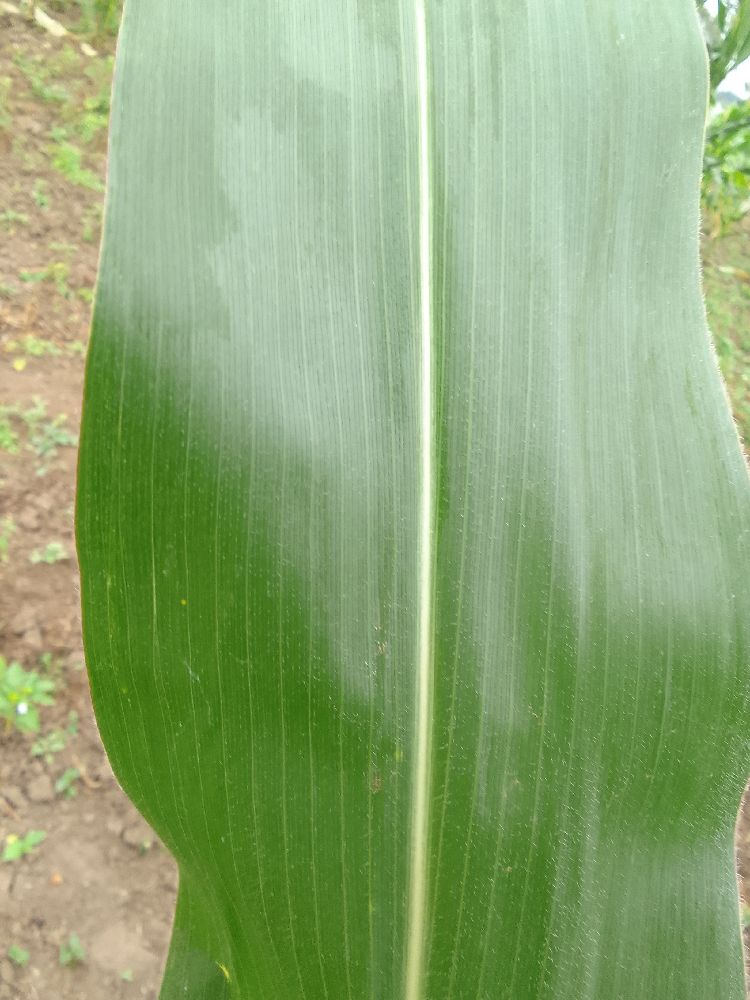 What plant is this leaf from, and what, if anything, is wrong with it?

maize, healthy
